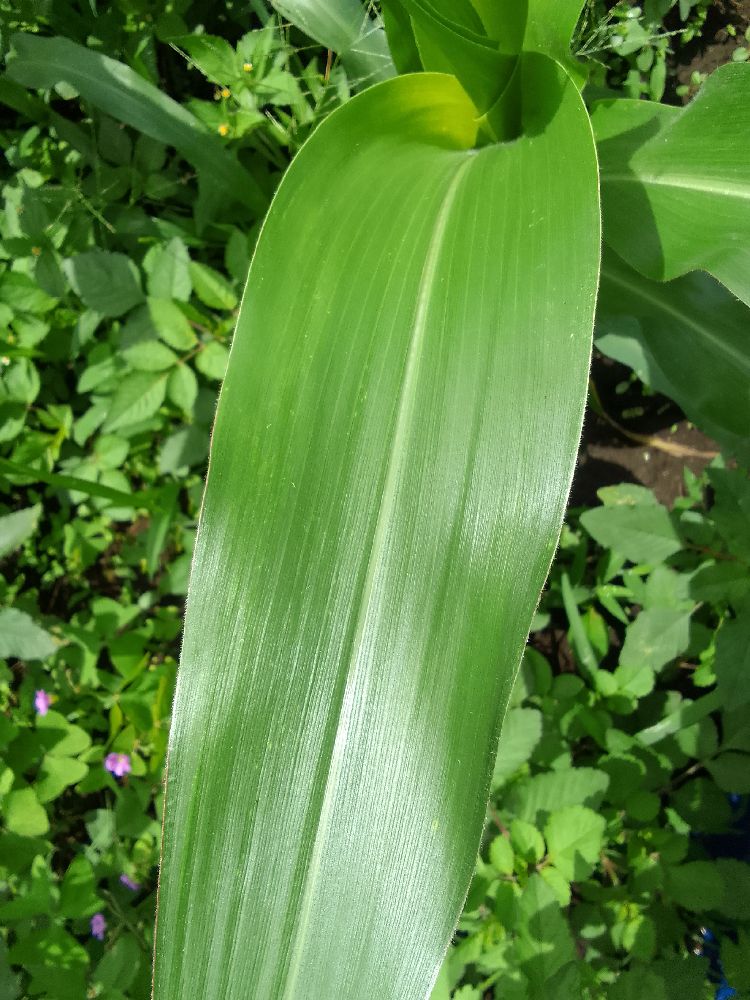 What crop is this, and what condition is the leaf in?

maize, healthy
